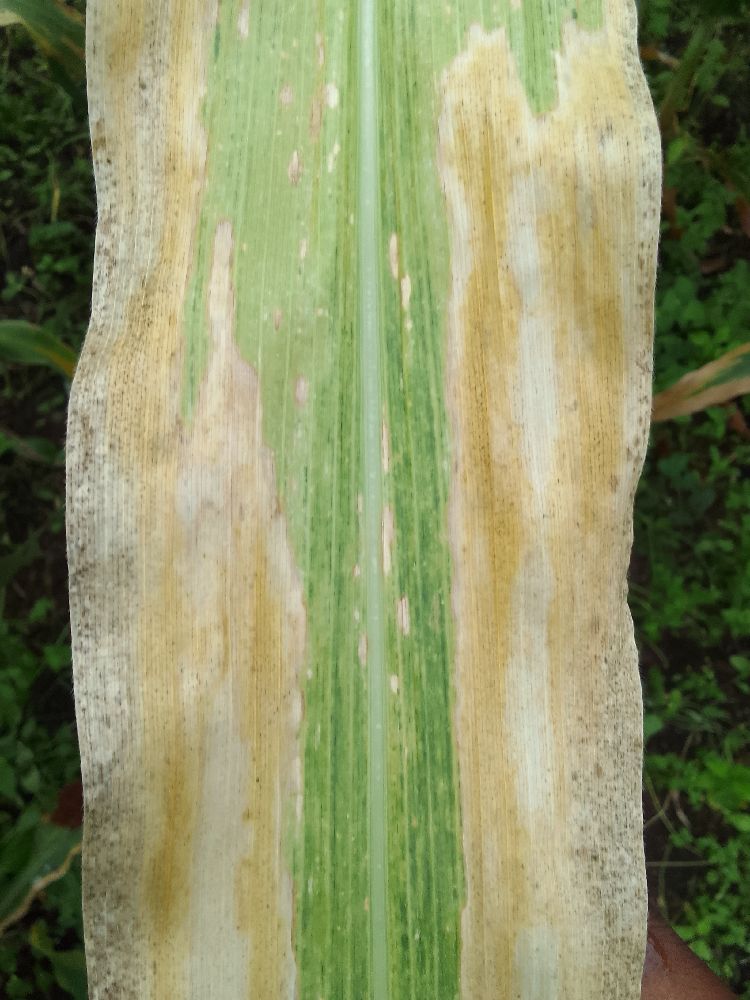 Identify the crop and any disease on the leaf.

maize, maize lethal necrosis
